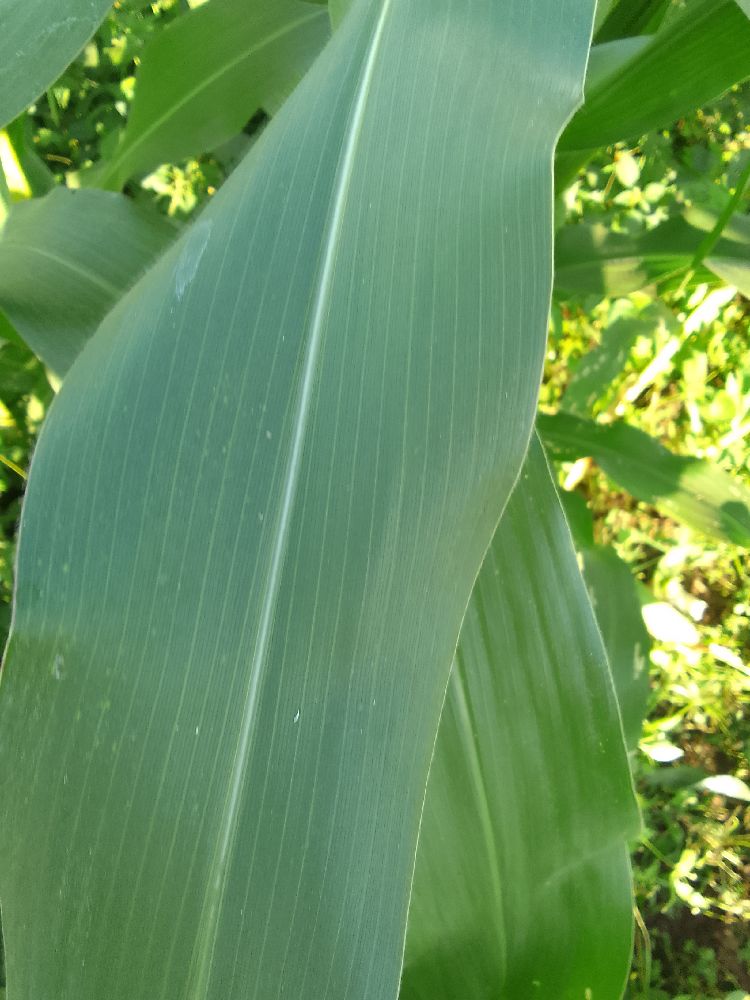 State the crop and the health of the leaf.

maize, healthy
